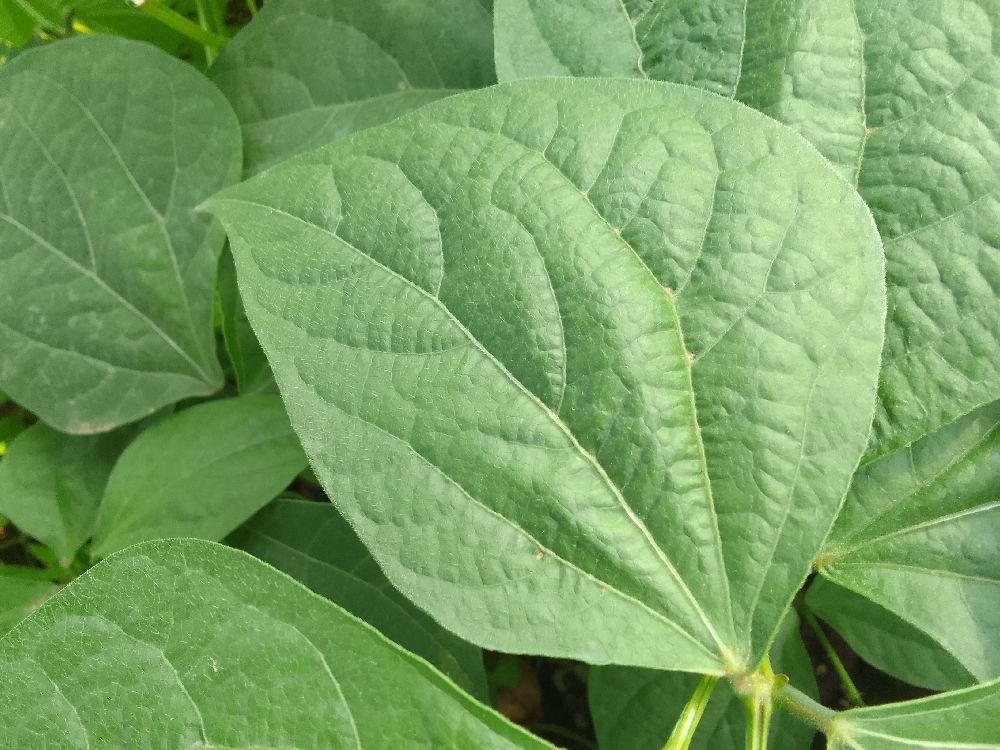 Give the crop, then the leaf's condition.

common bean, healthy
